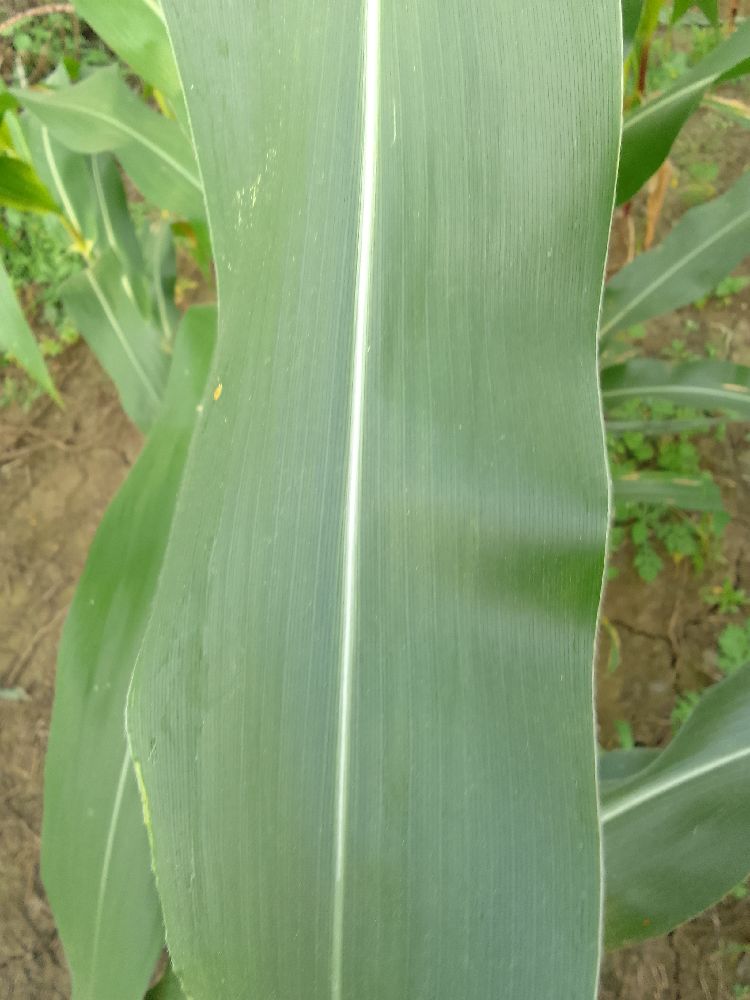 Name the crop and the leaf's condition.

maize, healthy
